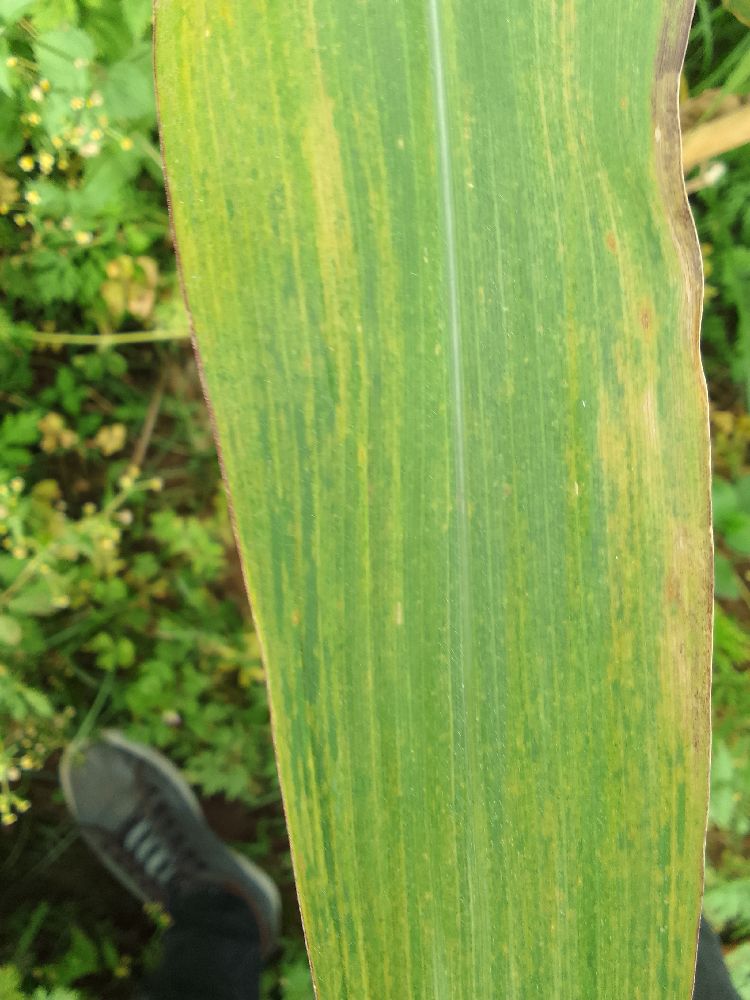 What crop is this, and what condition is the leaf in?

maize, maize lethal necrosis
